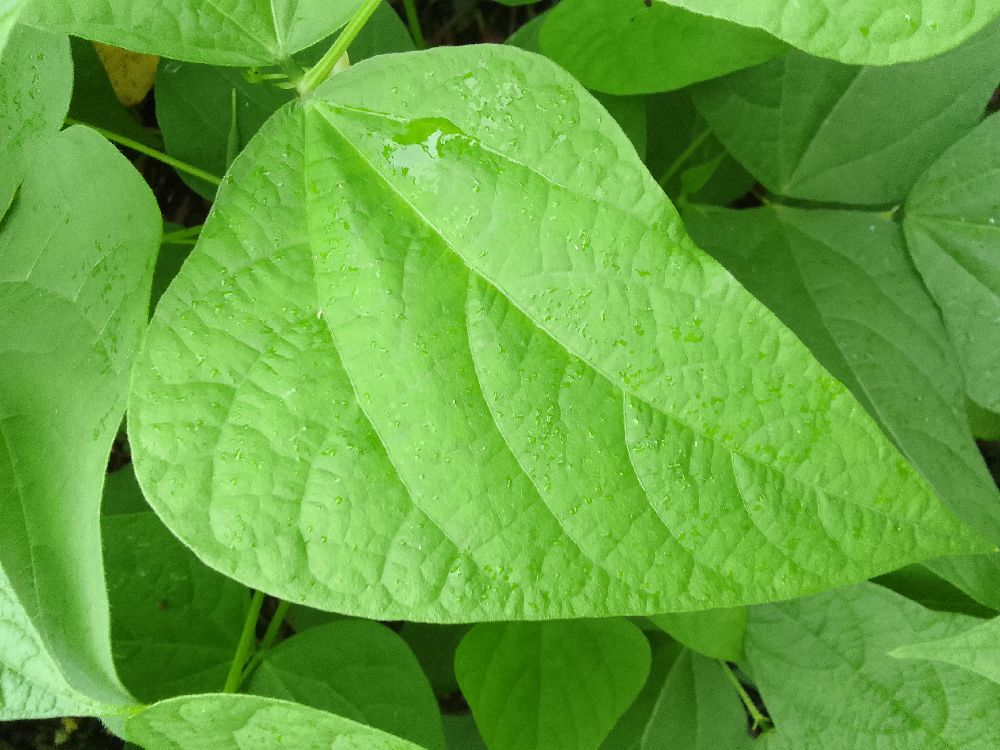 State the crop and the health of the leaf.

common bean, healthy
